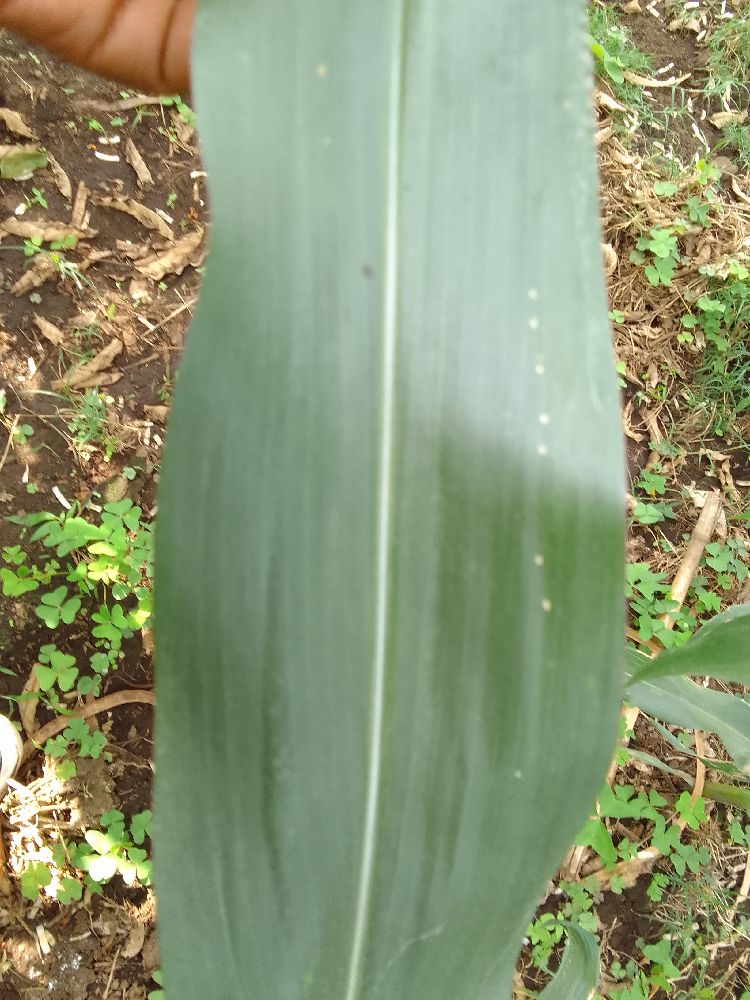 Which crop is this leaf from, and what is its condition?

maize, healthy
